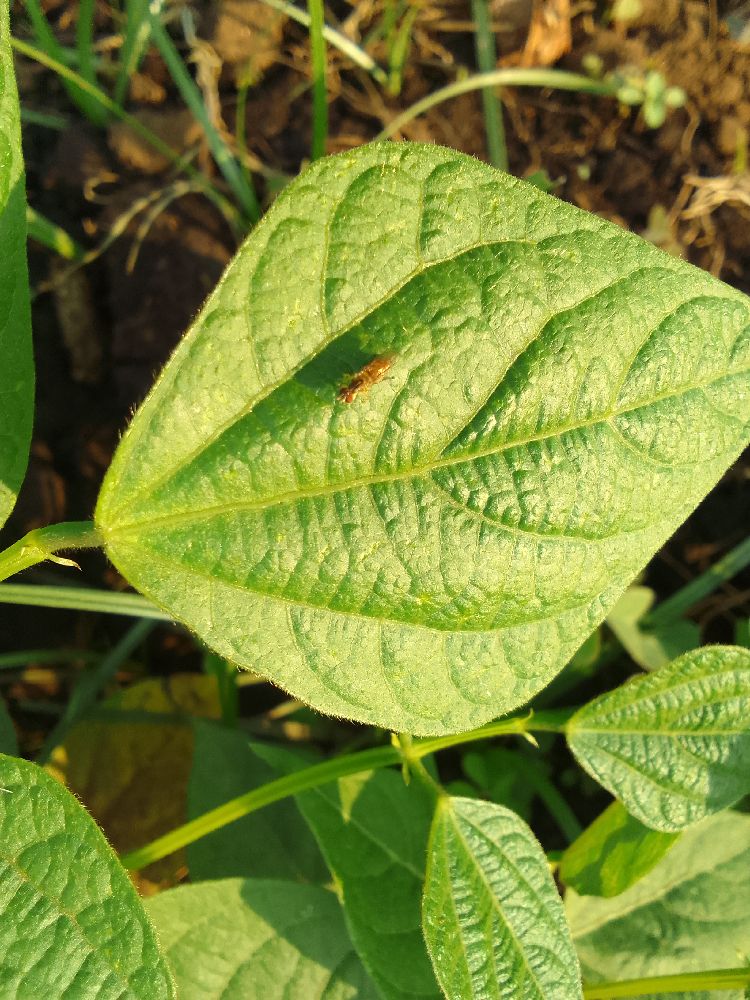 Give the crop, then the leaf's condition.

common bean, healthy
